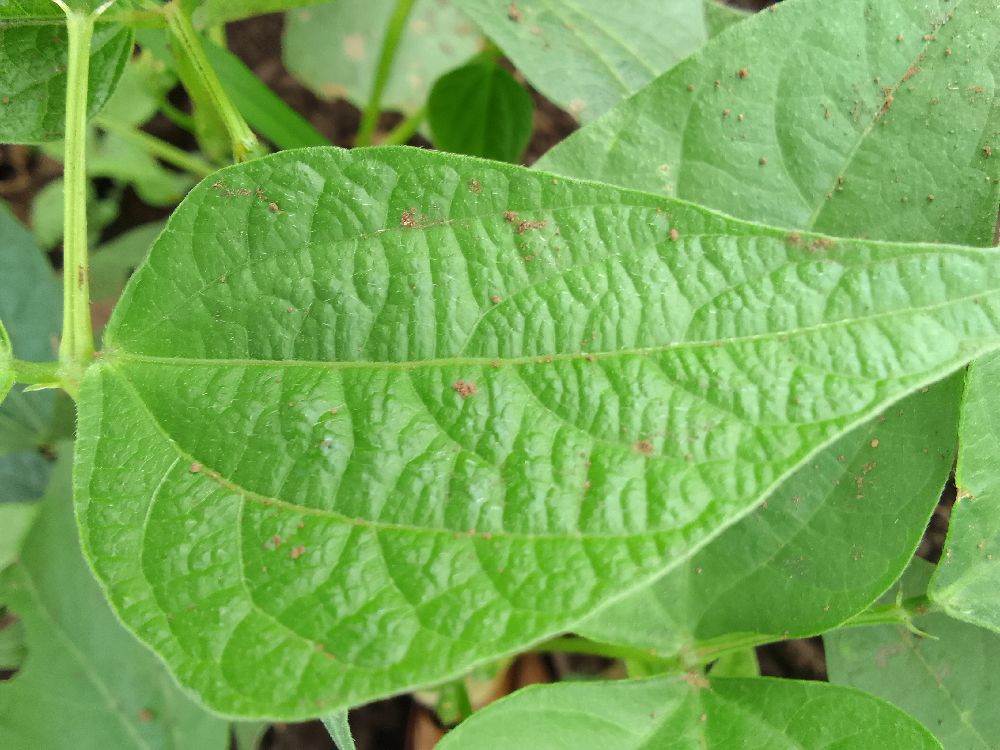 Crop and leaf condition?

common bean, healthy
